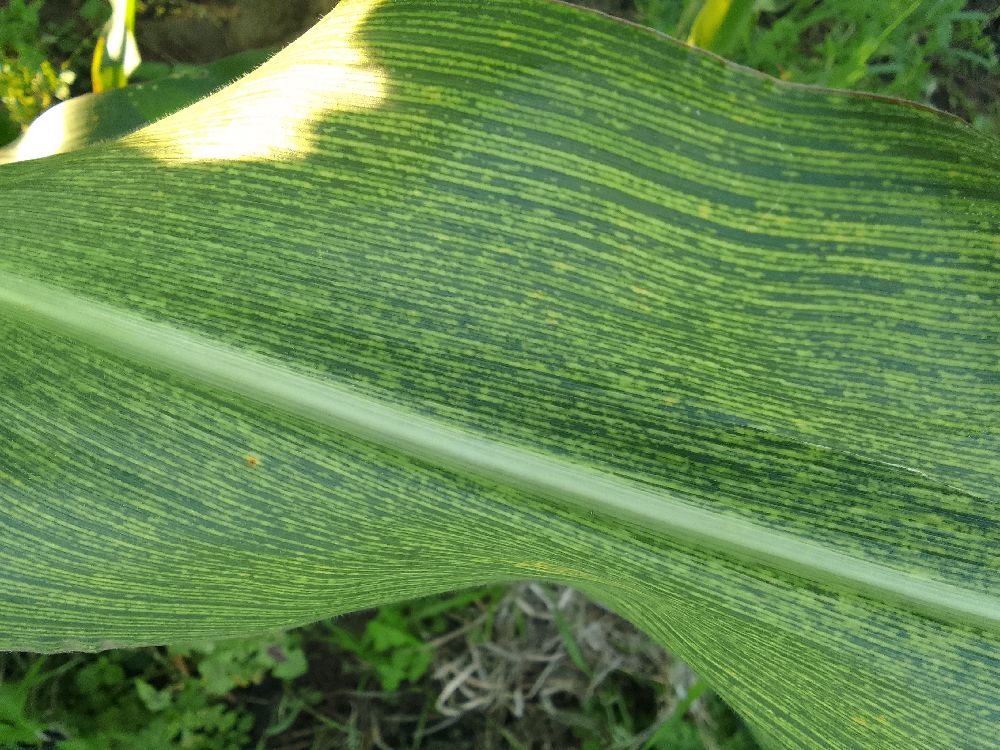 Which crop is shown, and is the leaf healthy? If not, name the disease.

maize, maize streak virus
